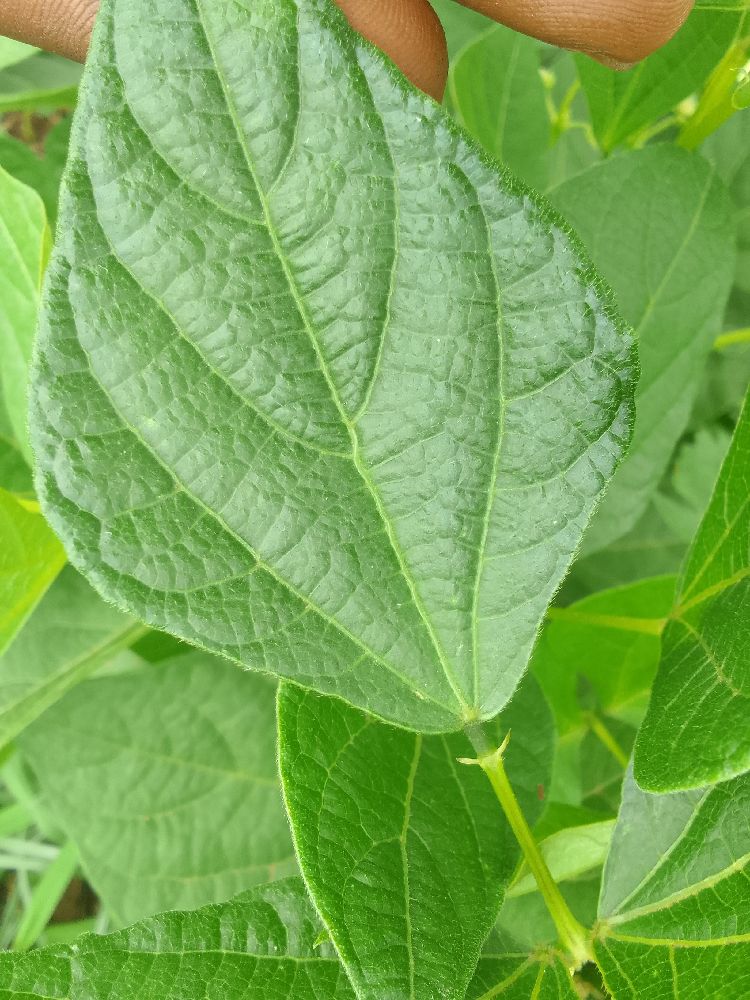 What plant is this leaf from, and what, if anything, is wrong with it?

common bean, healthy
